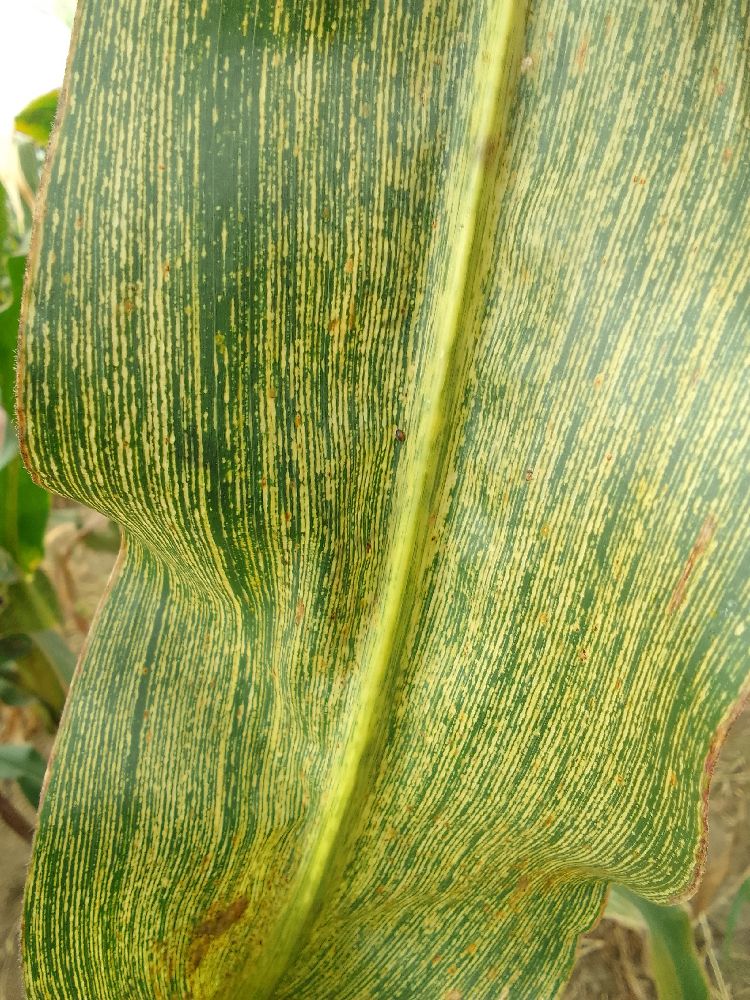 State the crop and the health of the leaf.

maize, maize streak virus
